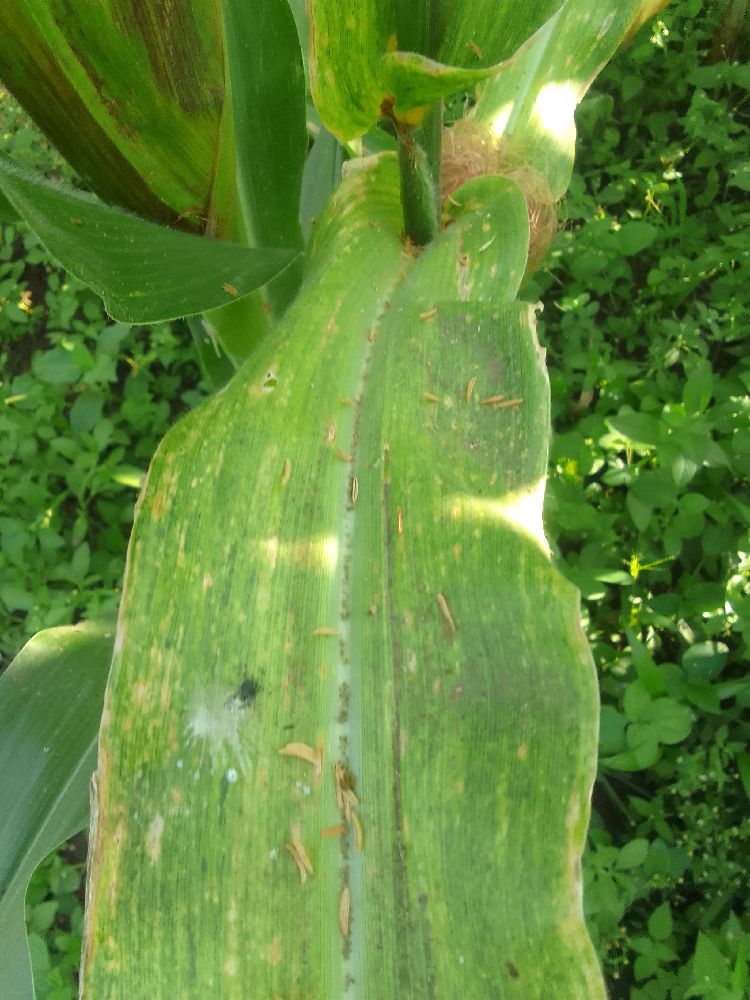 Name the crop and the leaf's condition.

maize, maize lethal necrosis
